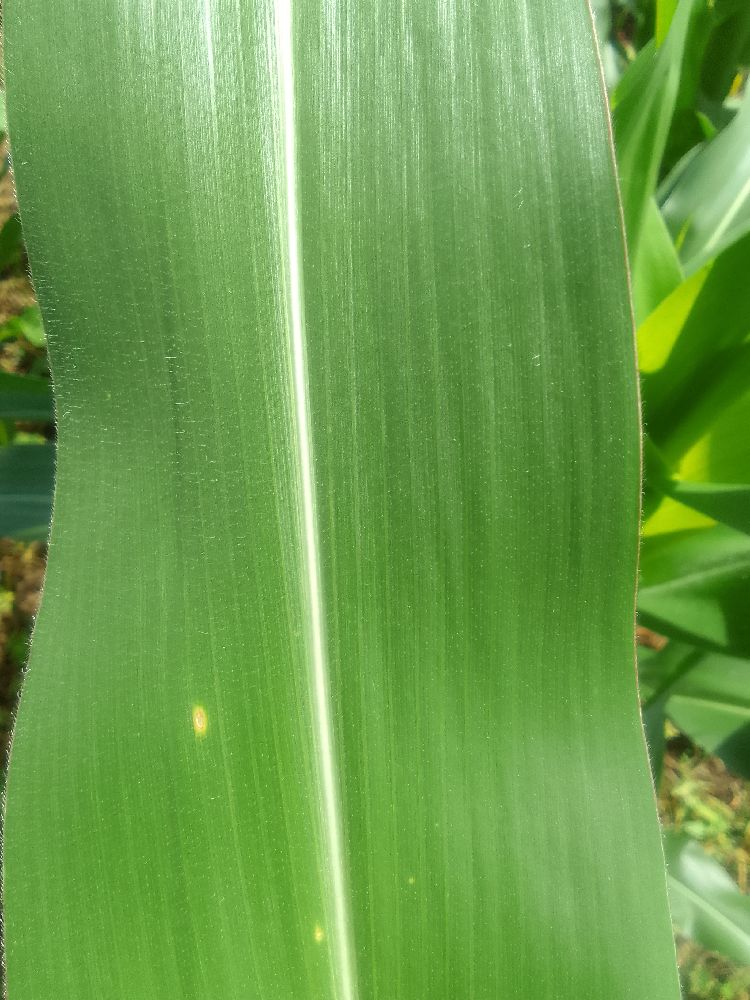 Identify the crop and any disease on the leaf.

maize, healthy
